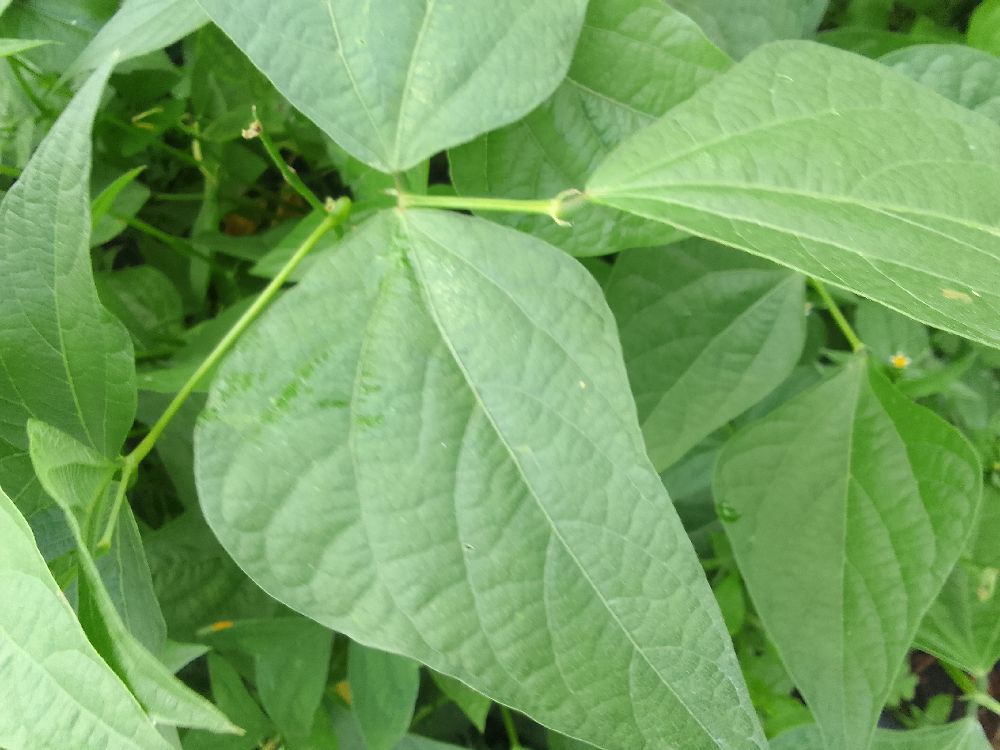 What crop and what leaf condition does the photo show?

common bean, healthy
